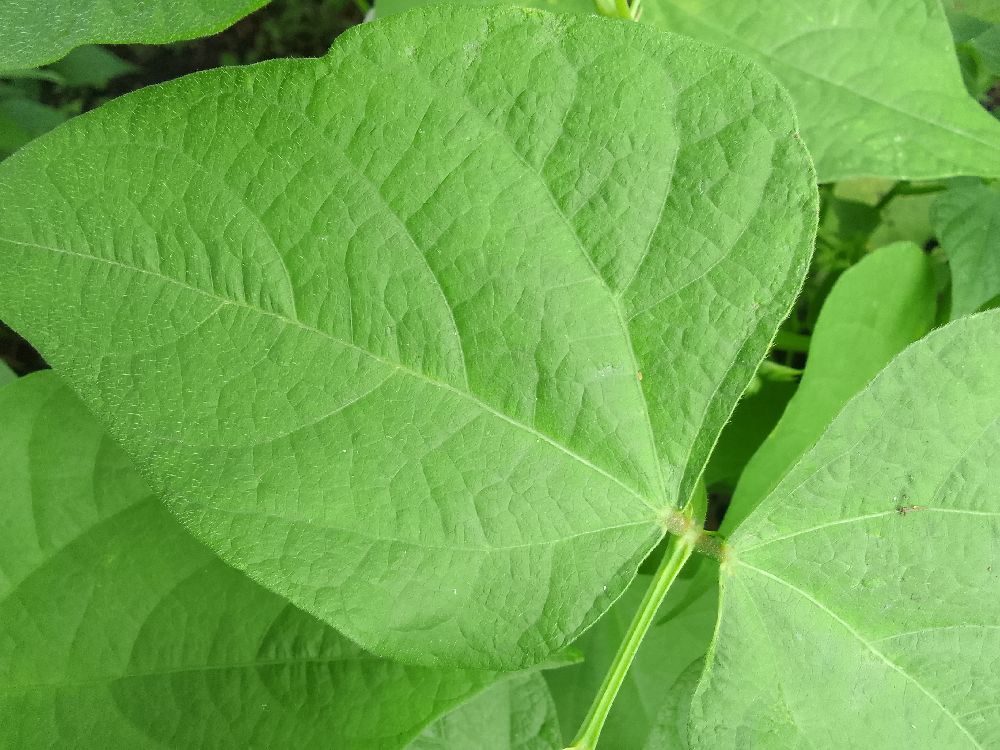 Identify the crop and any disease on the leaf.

common bean, healthy
